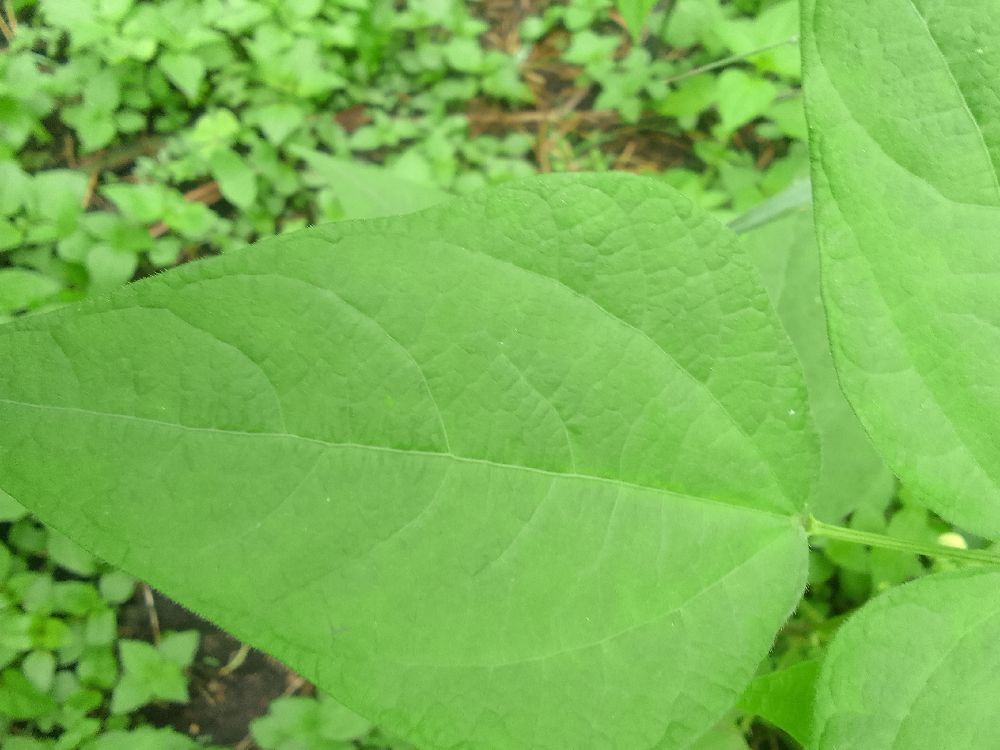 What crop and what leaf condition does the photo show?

common bean, healthy
